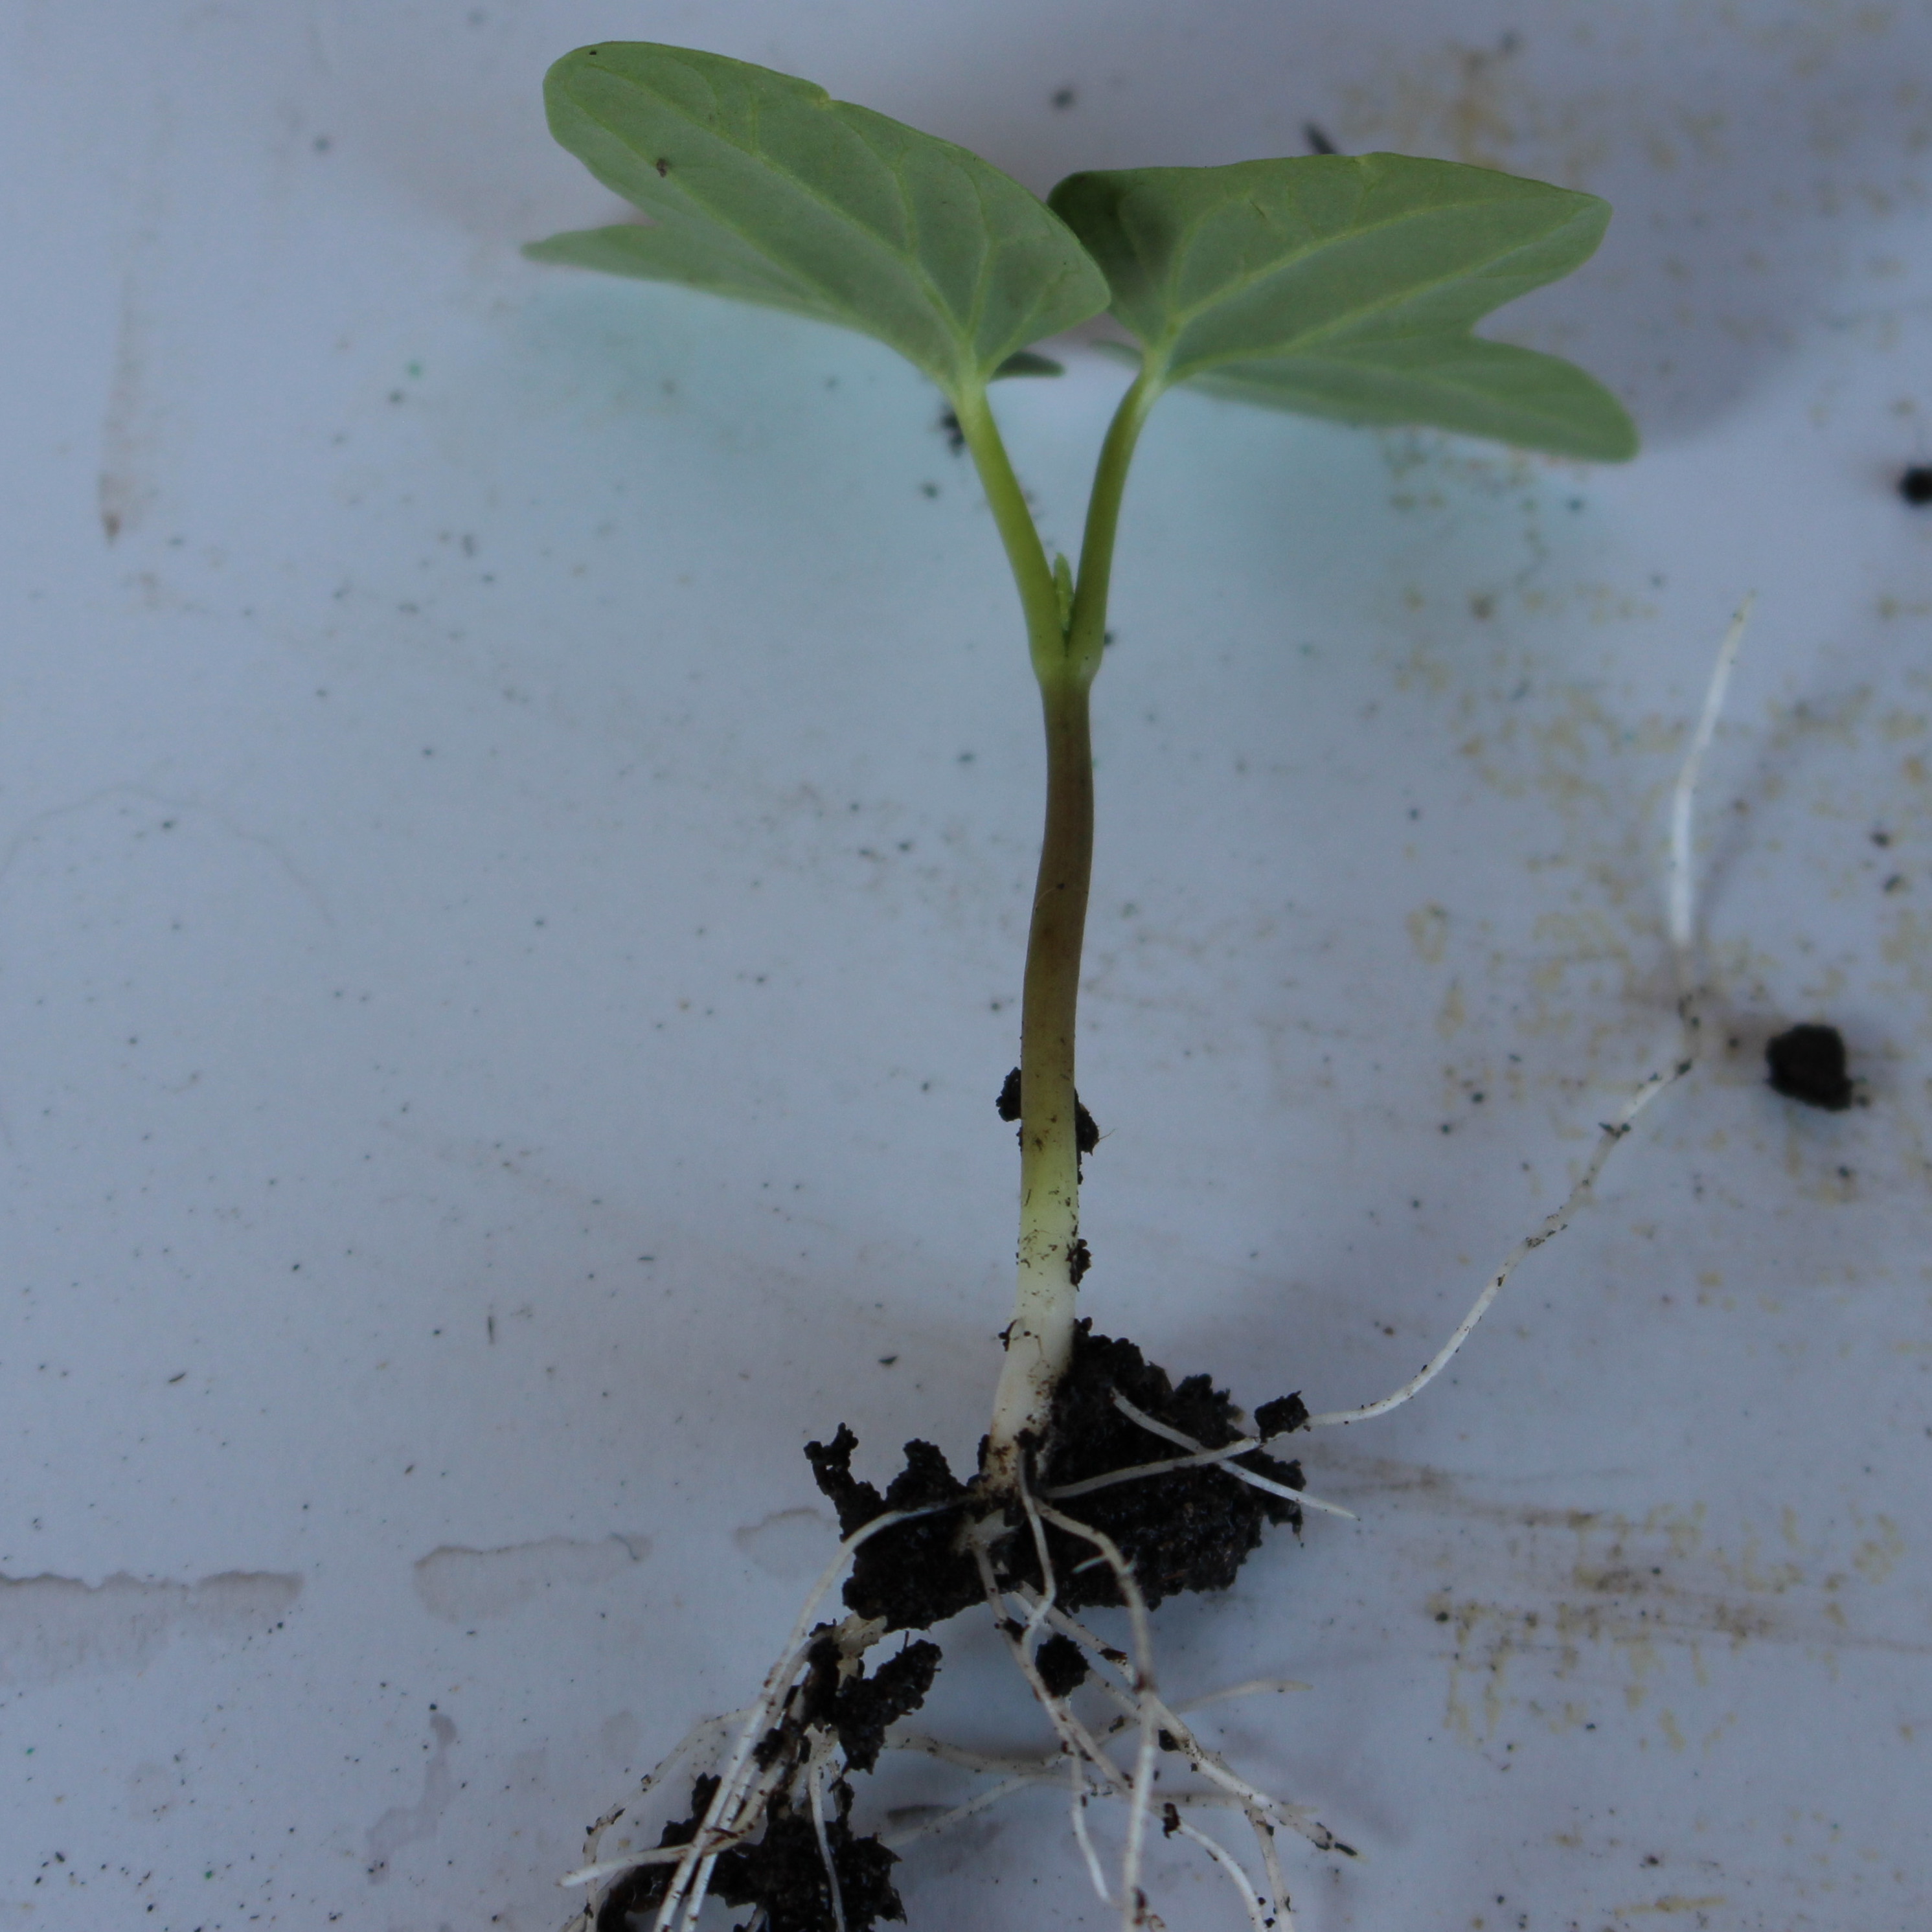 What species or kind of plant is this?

Convolvulus arvensis
